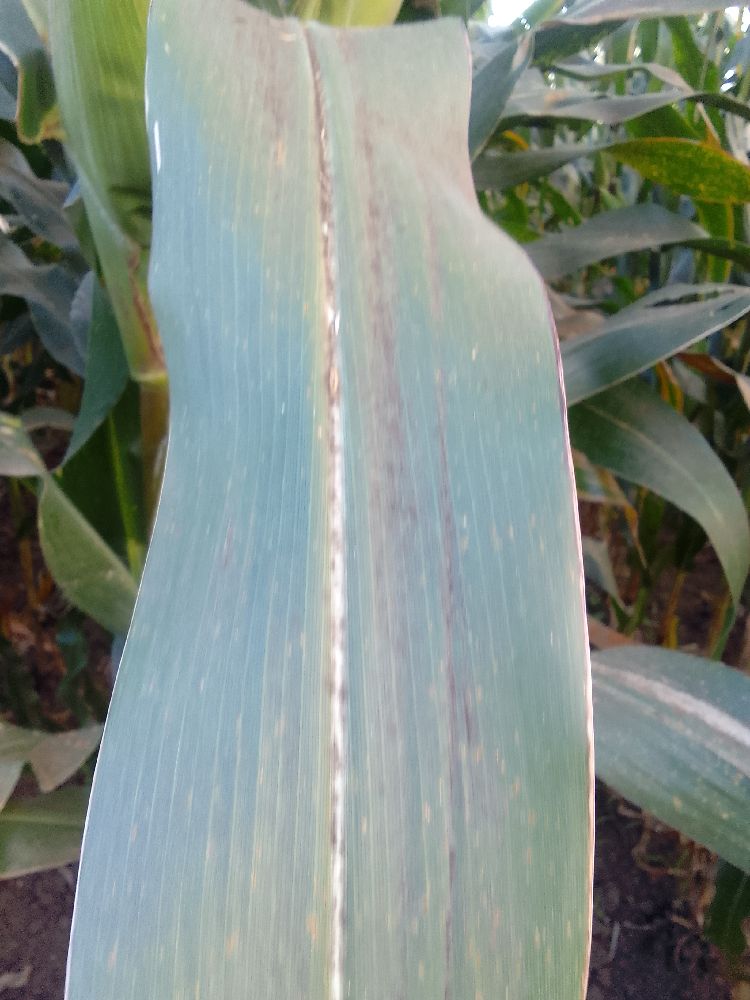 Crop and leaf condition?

maize, healthy
